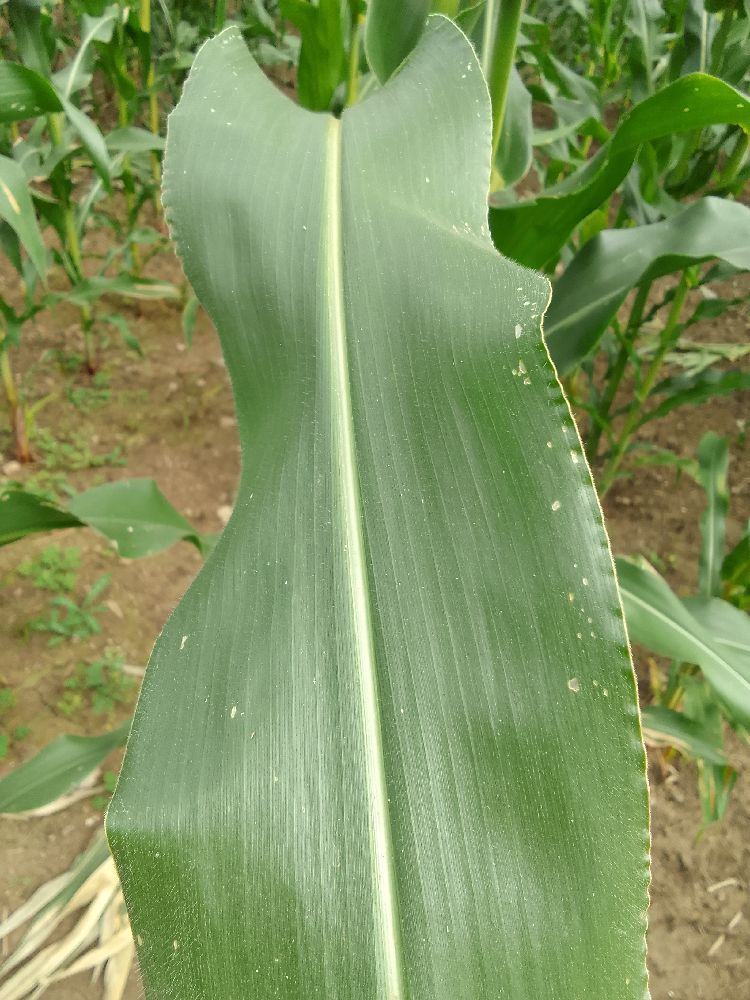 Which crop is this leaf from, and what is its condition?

maize, healthy
